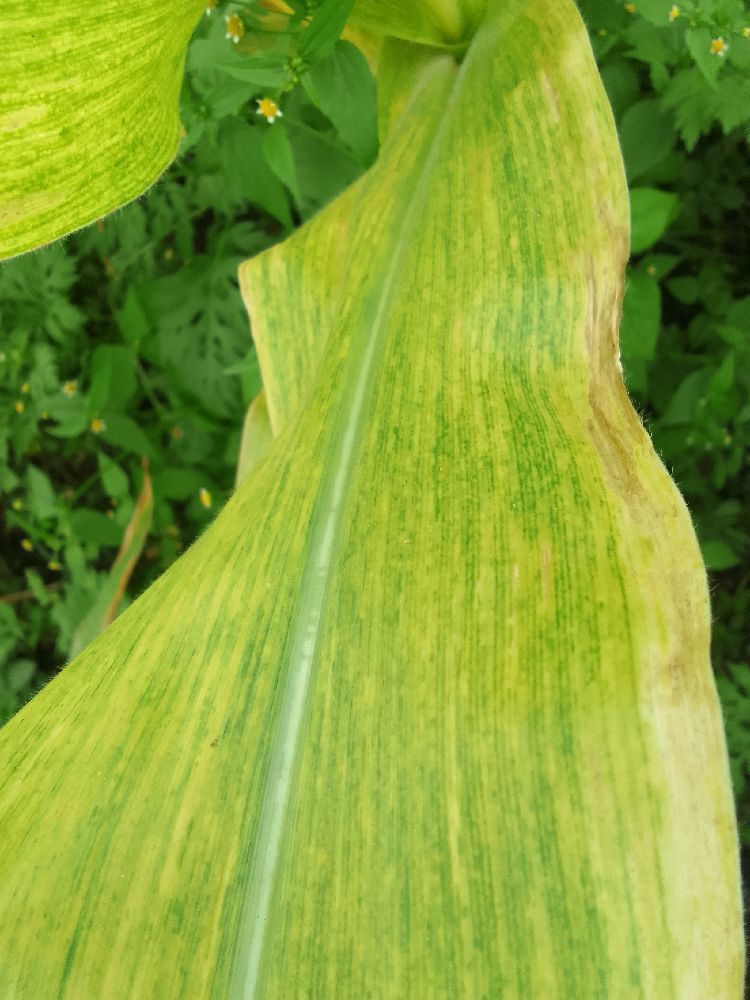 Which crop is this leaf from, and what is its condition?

maize, maize lethal necrosis
